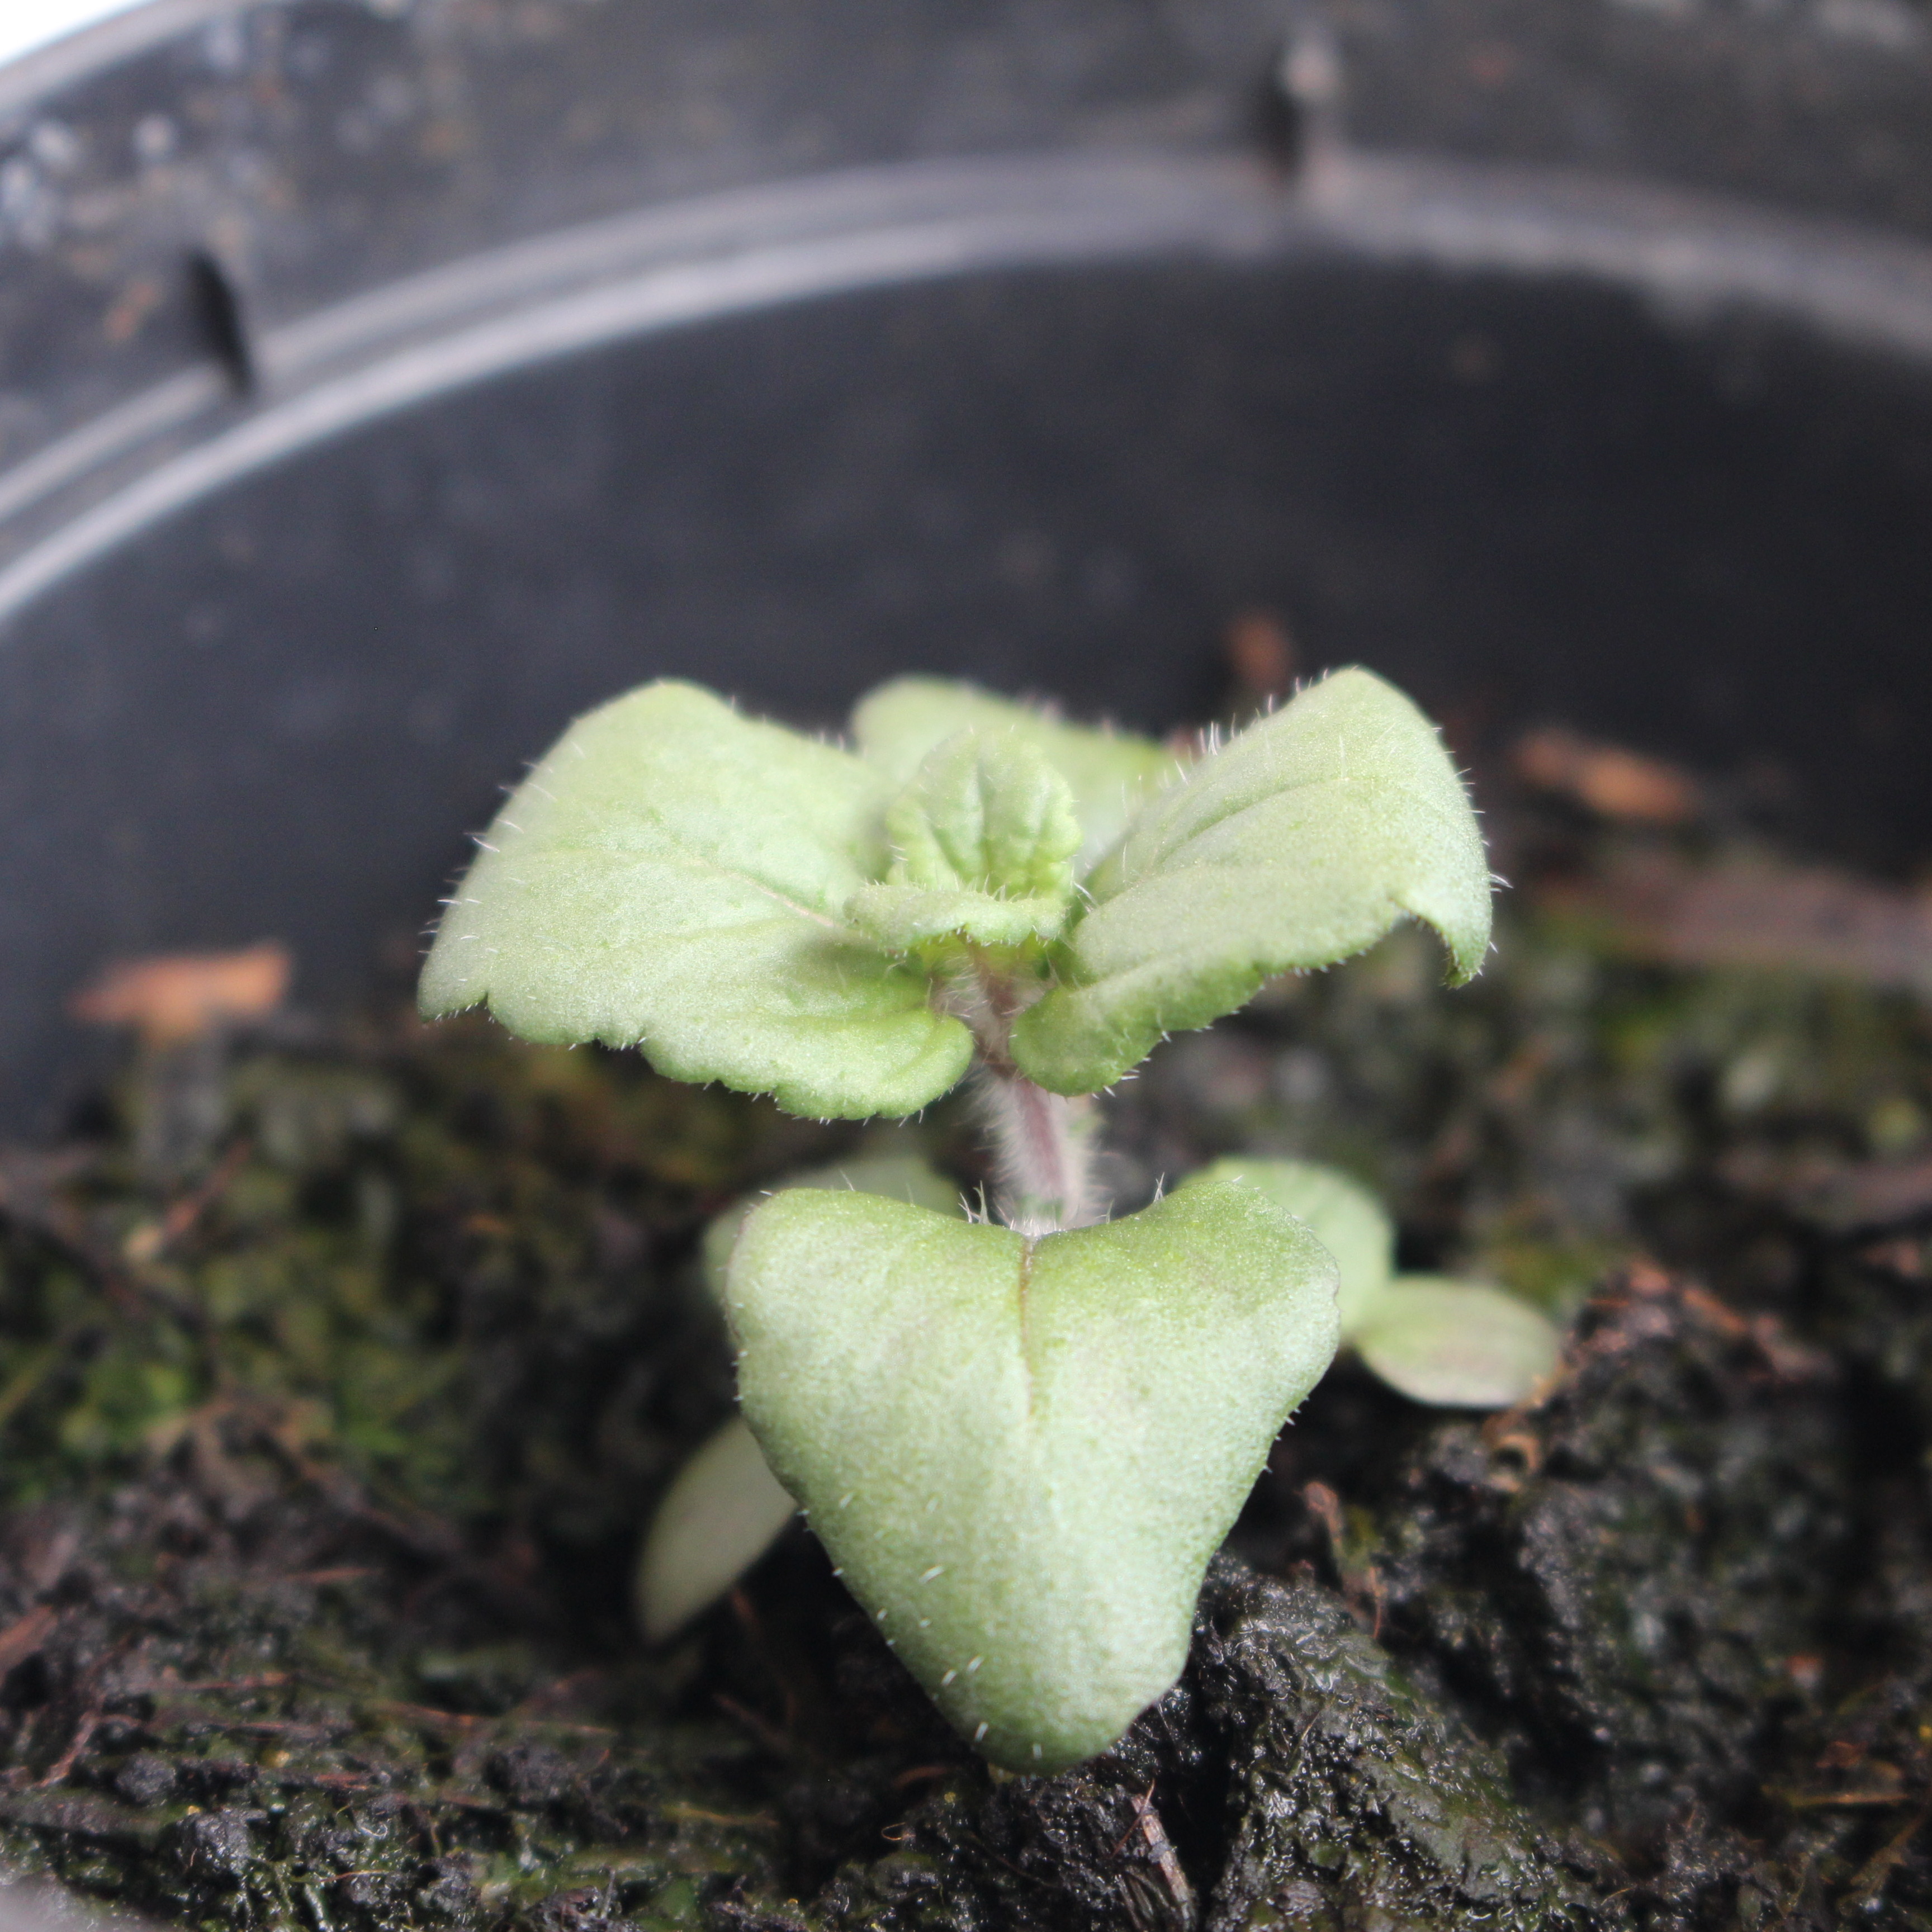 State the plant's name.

Veronica persica
